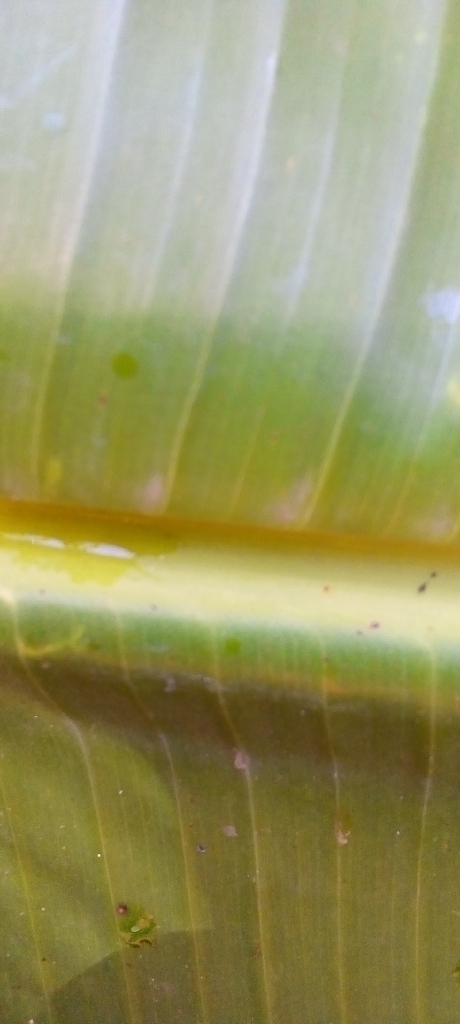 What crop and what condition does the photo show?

banana, healthy
